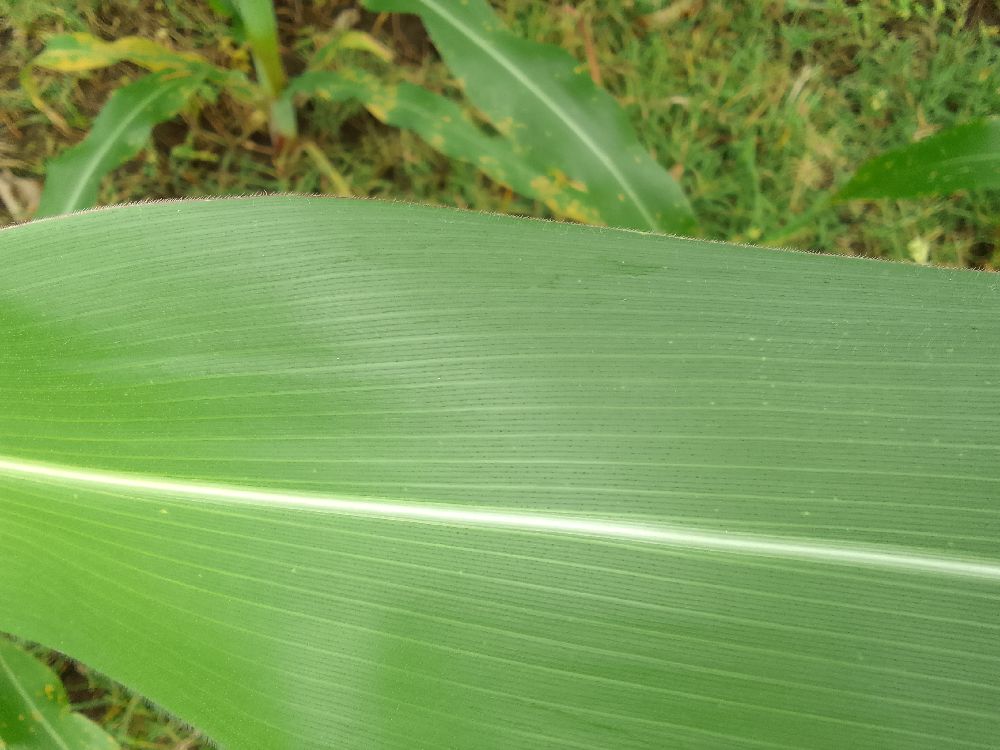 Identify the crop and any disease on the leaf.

maize, healthy
